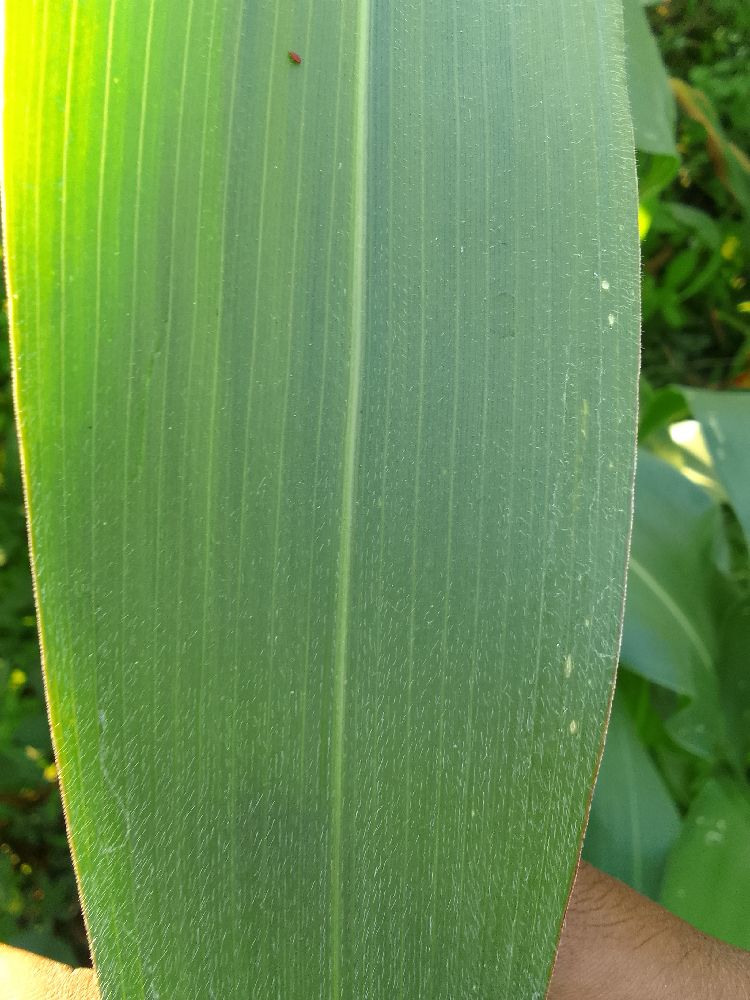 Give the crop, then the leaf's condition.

maize, healthy
